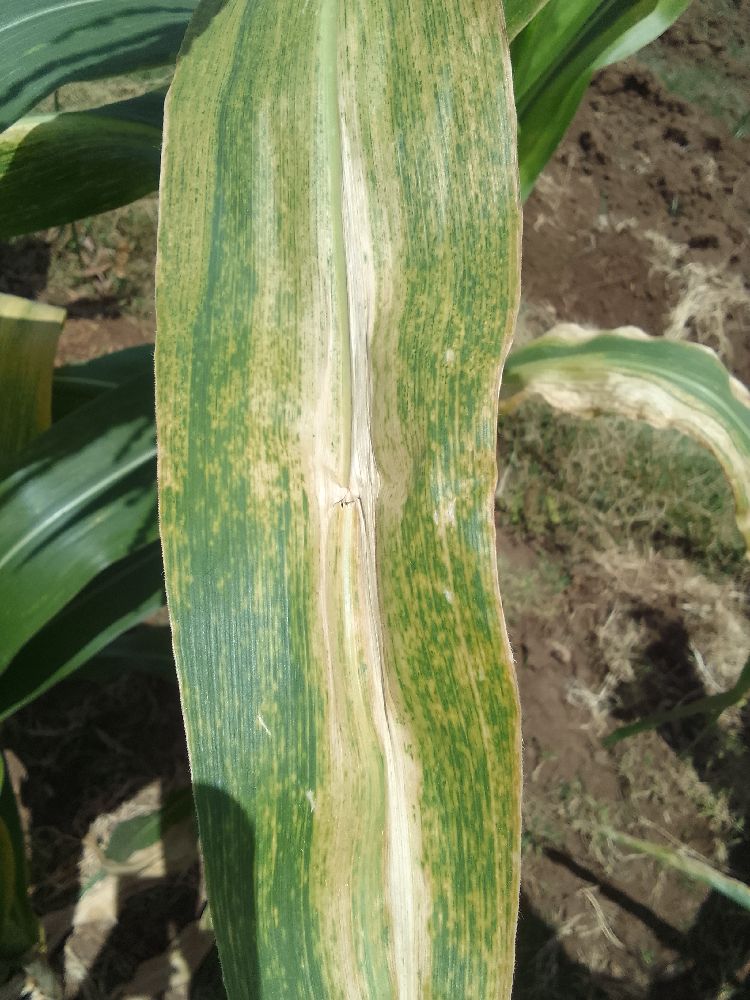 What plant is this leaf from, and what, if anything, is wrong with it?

maize, maize lethal necrosis
